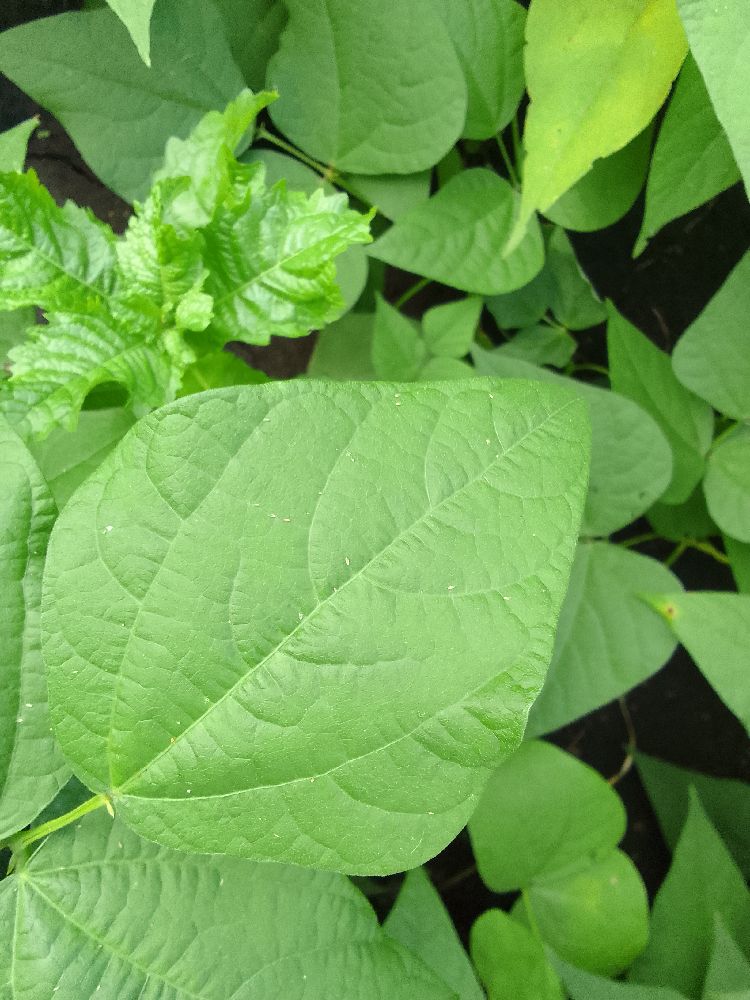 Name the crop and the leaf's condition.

common bean, healthy
